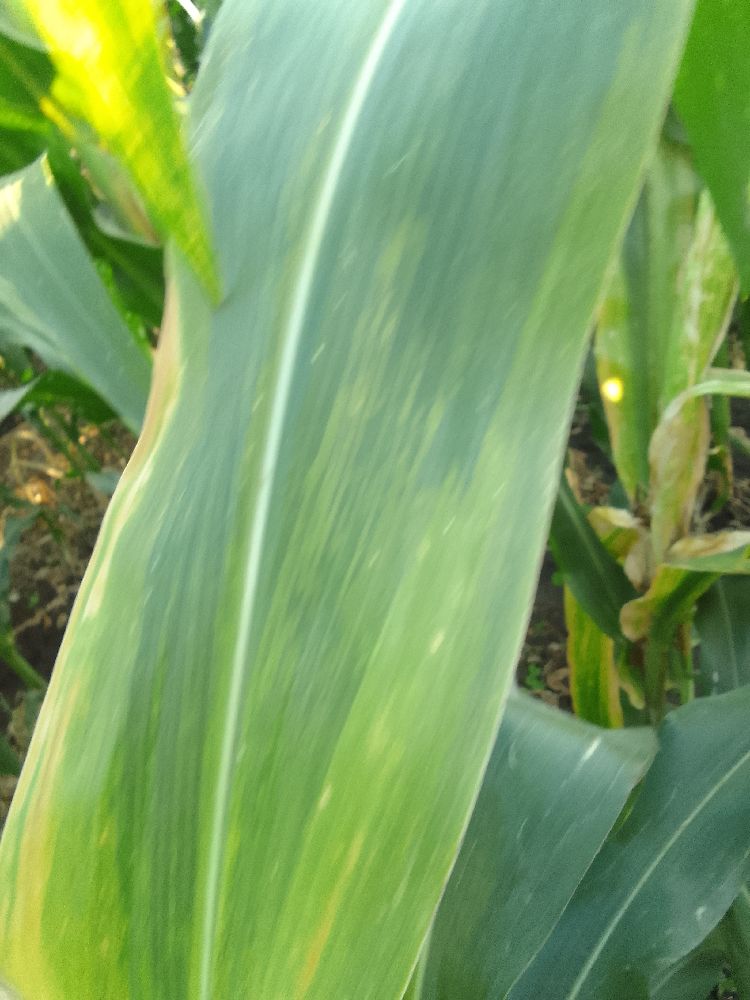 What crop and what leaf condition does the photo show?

maize, maize lethal necrosis
